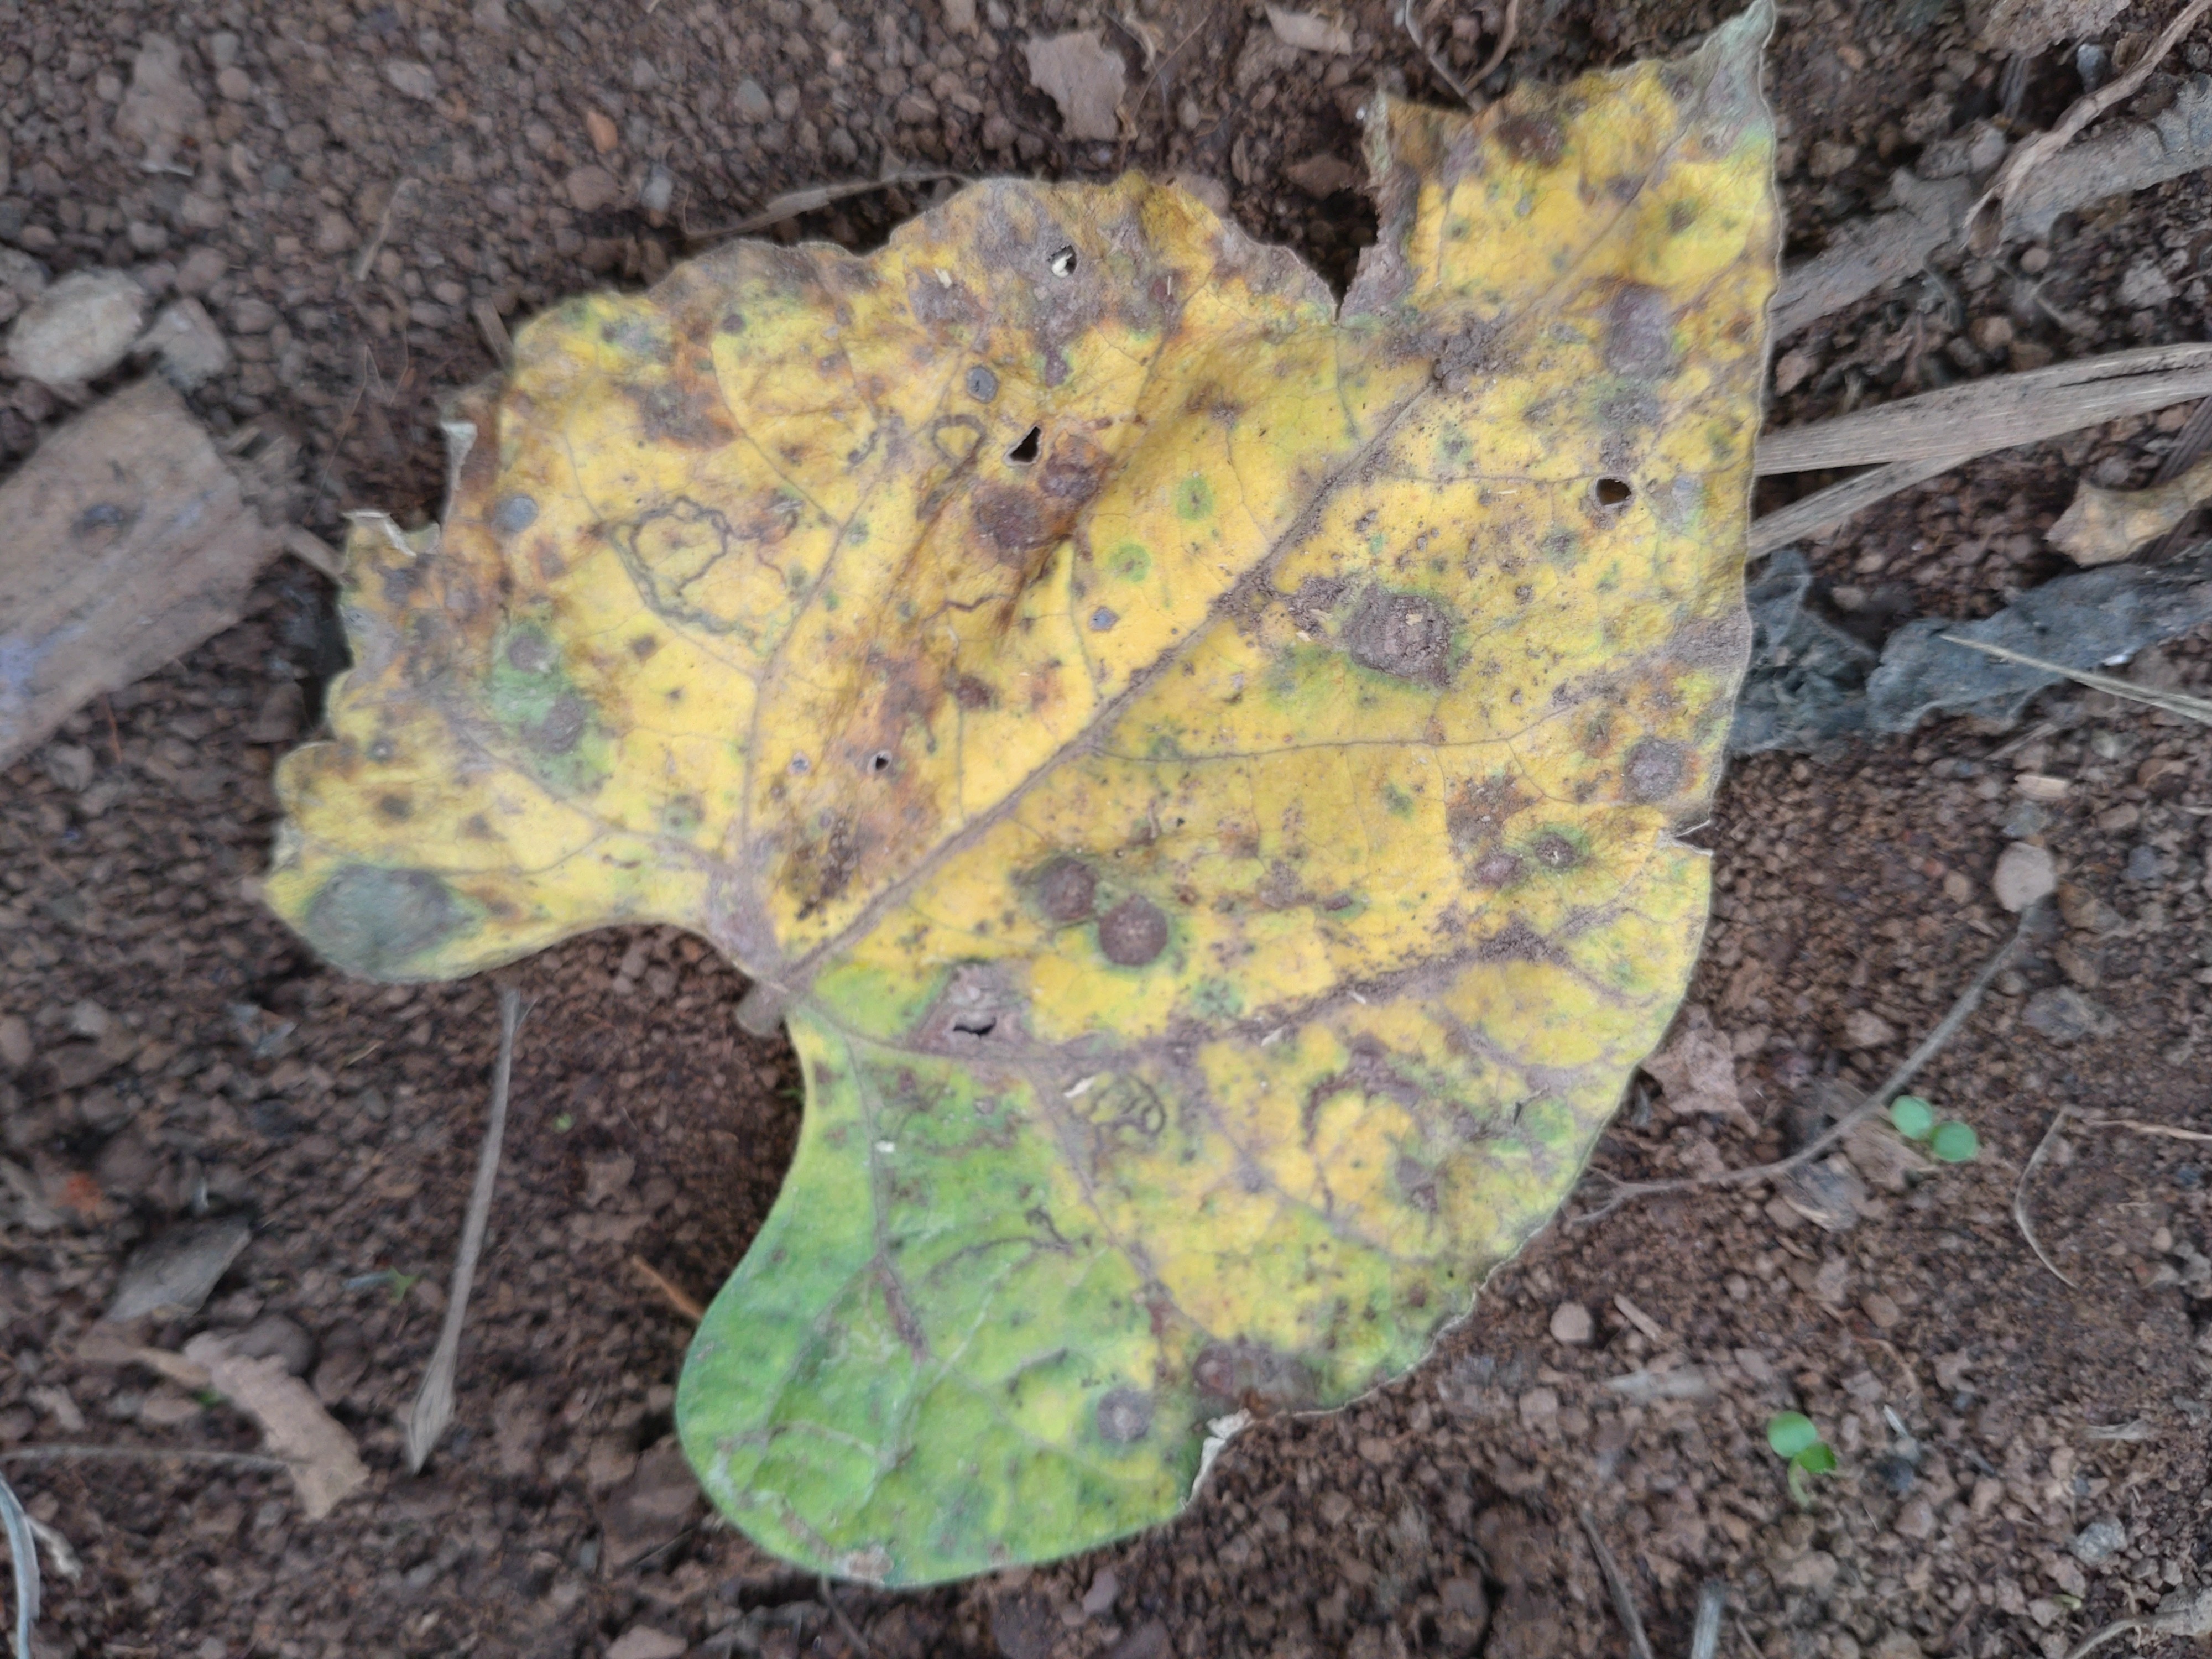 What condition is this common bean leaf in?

rust
